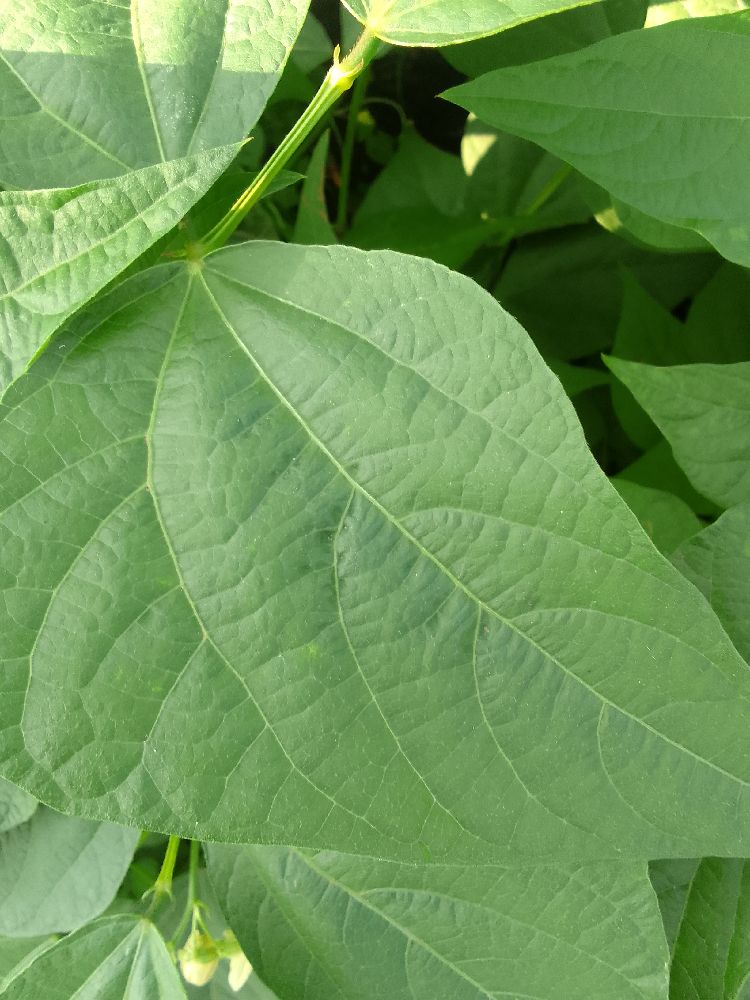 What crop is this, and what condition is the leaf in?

common bean, healthy
